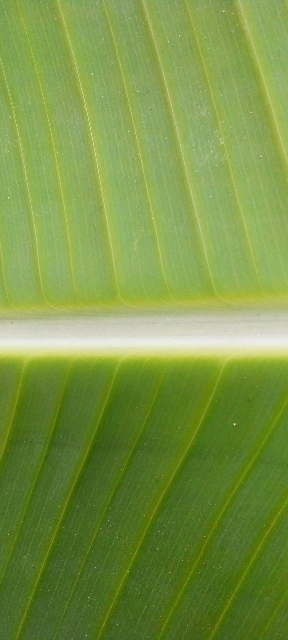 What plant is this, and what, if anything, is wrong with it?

banana, healthy
